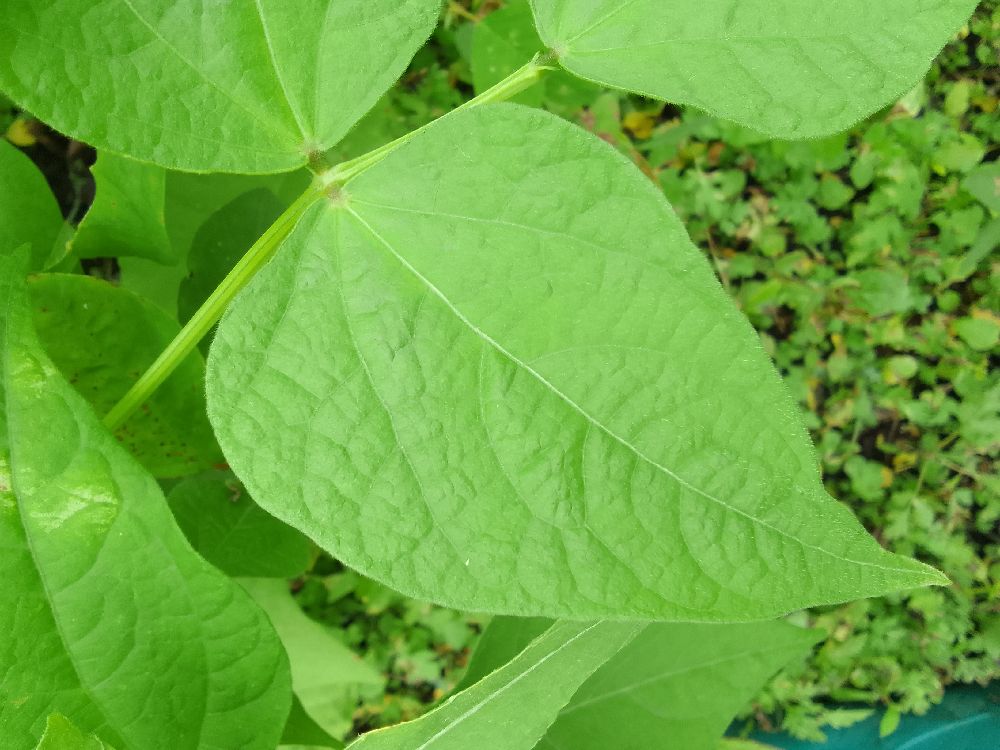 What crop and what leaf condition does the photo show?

common bean, healthy
